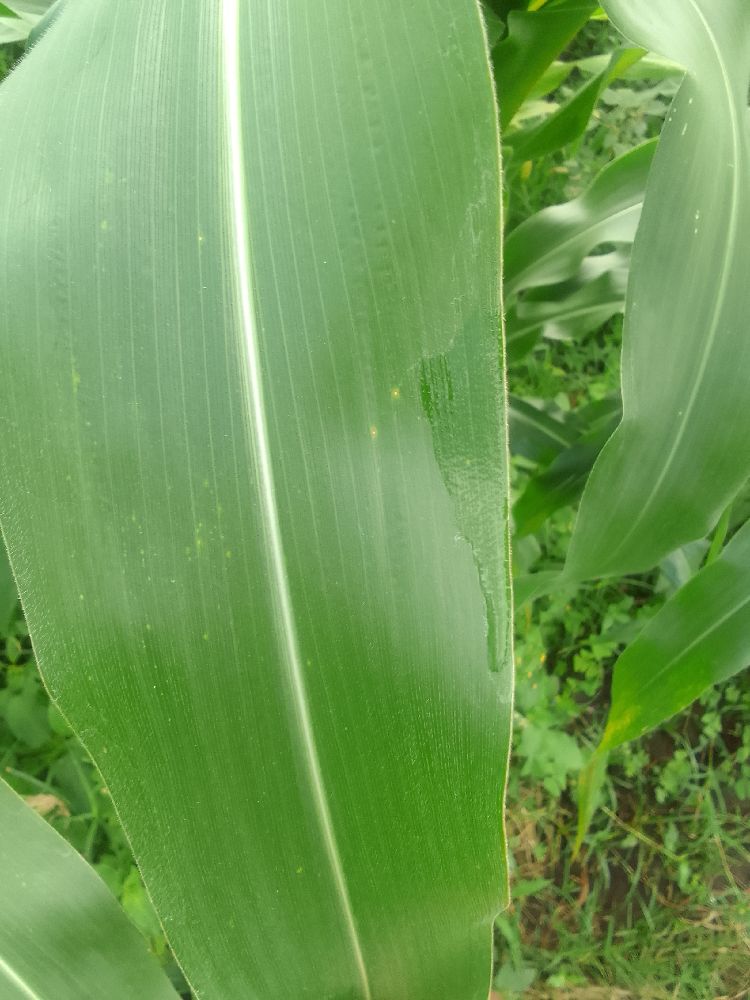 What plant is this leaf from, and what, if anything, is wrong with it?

maize, healthy
